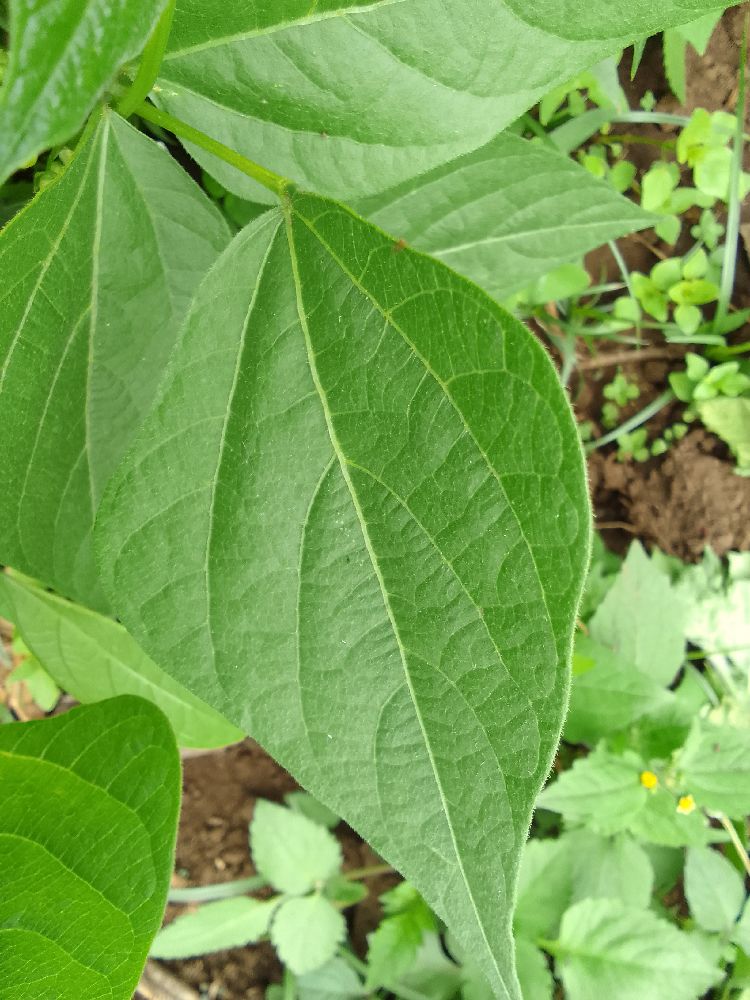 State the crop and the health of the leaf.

common bean, healthy
